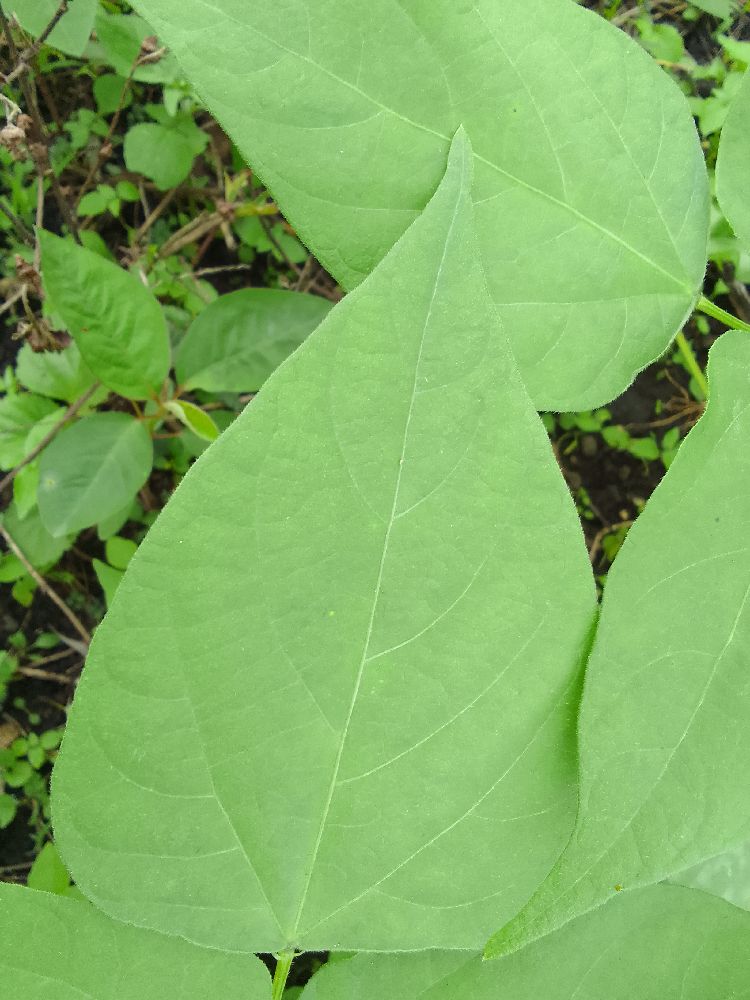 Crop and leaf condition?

common bean, healthy
